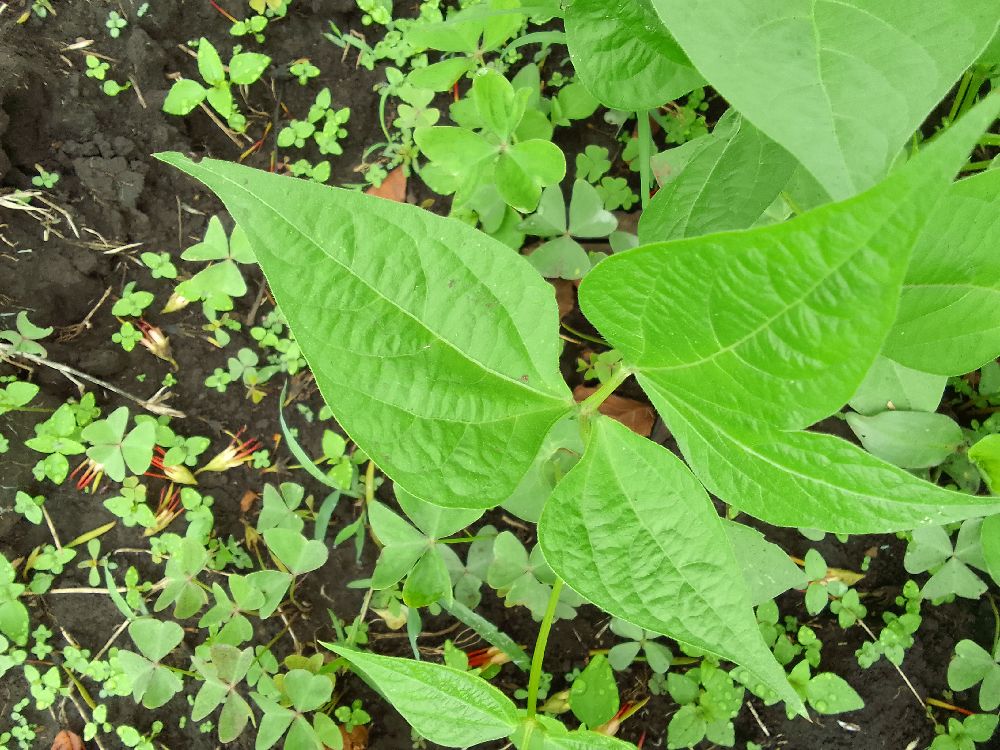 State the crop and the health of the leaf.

common bean, healthy
